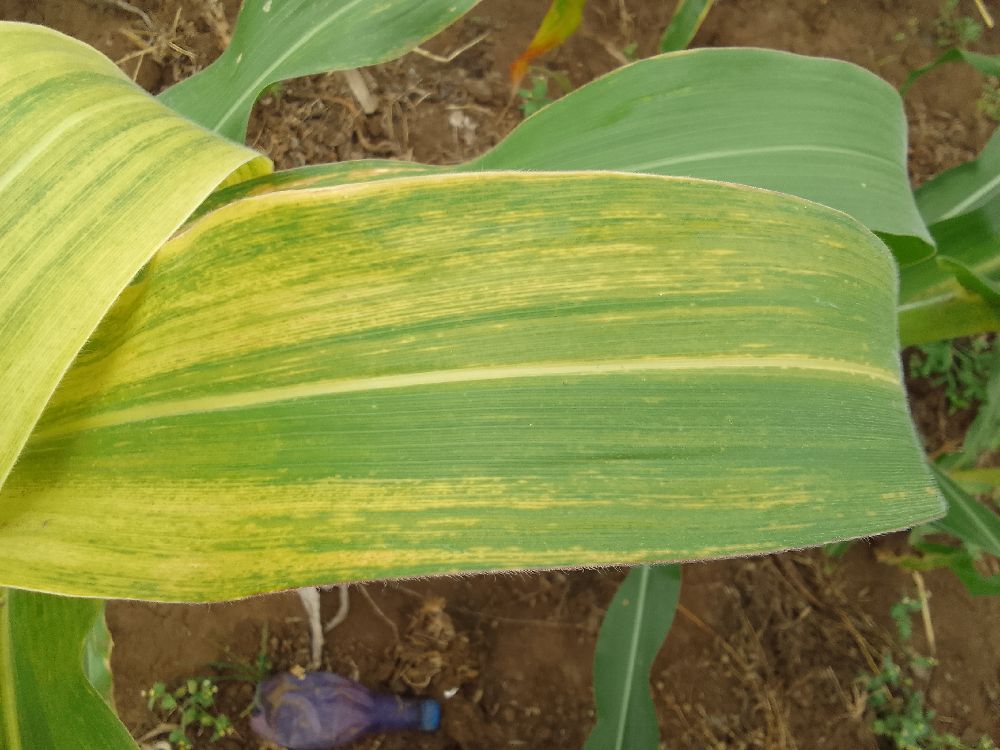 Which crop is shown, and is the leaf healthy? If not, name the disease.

maize, maize lethal necrosis
